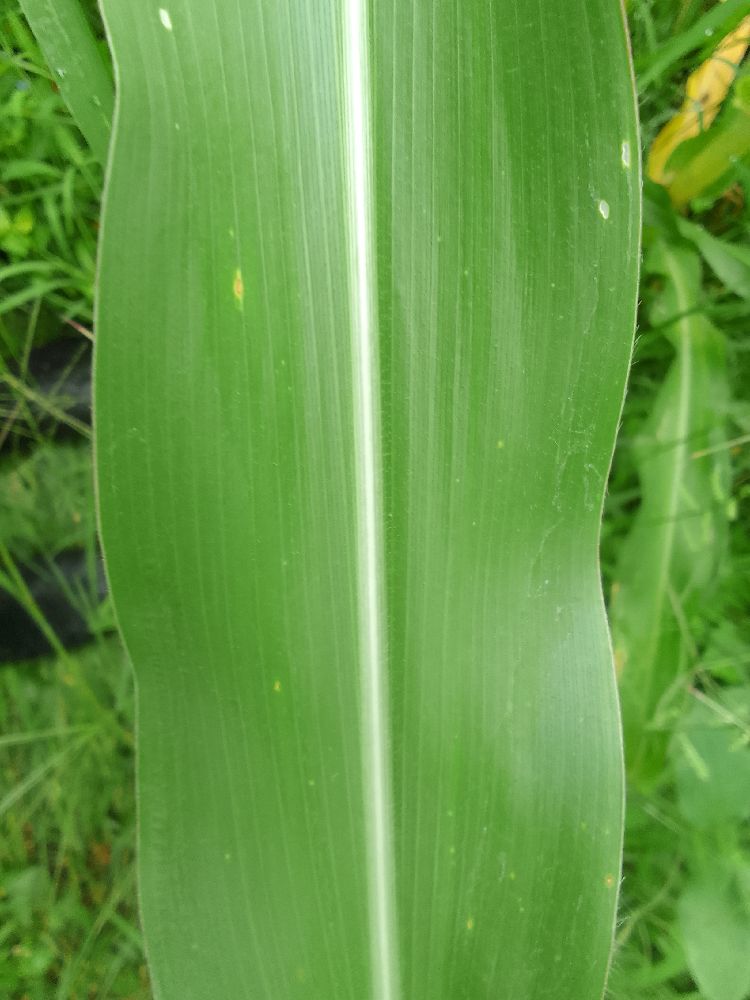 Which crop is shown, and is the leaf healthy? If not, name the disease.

maize, healthy
